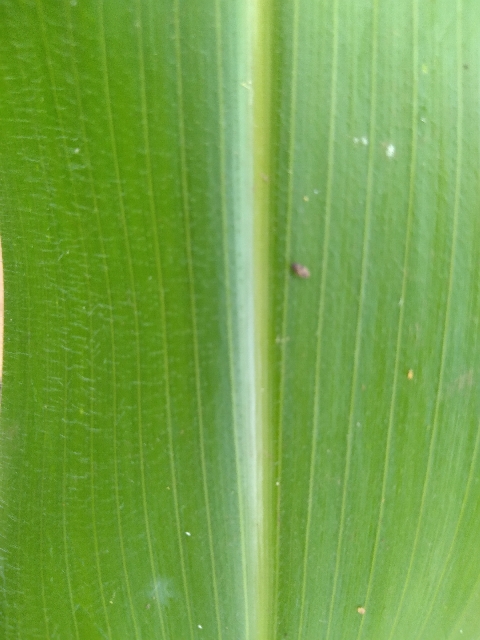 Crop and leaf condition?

maize, healthy
